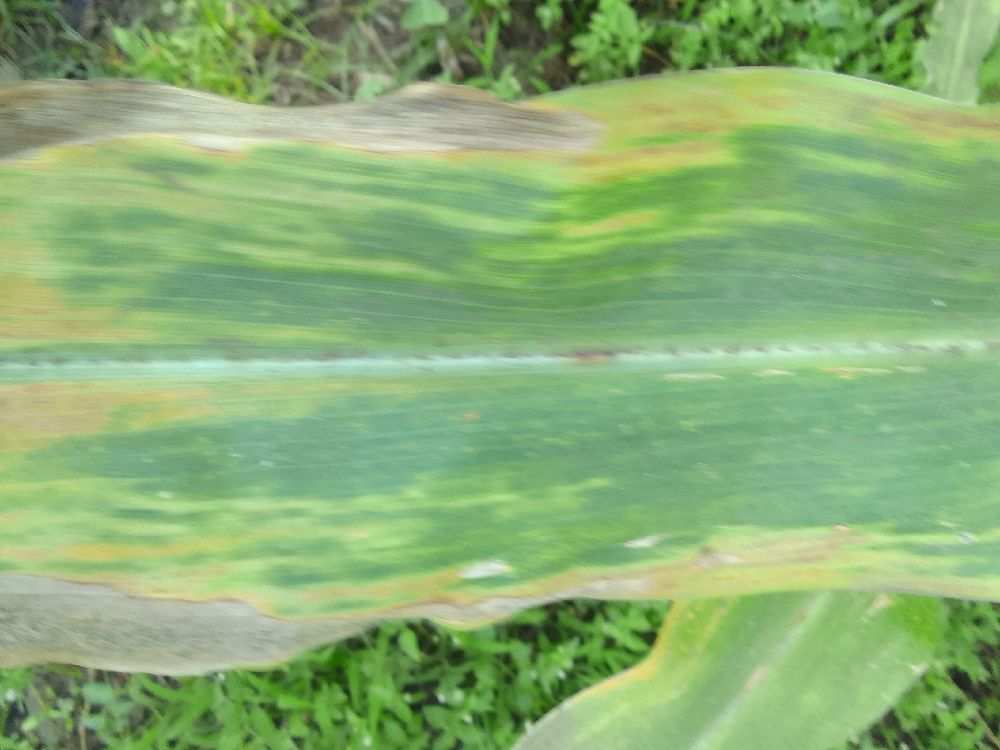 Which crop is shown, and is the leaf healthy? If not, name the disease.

maize, maize lethal necrosis
